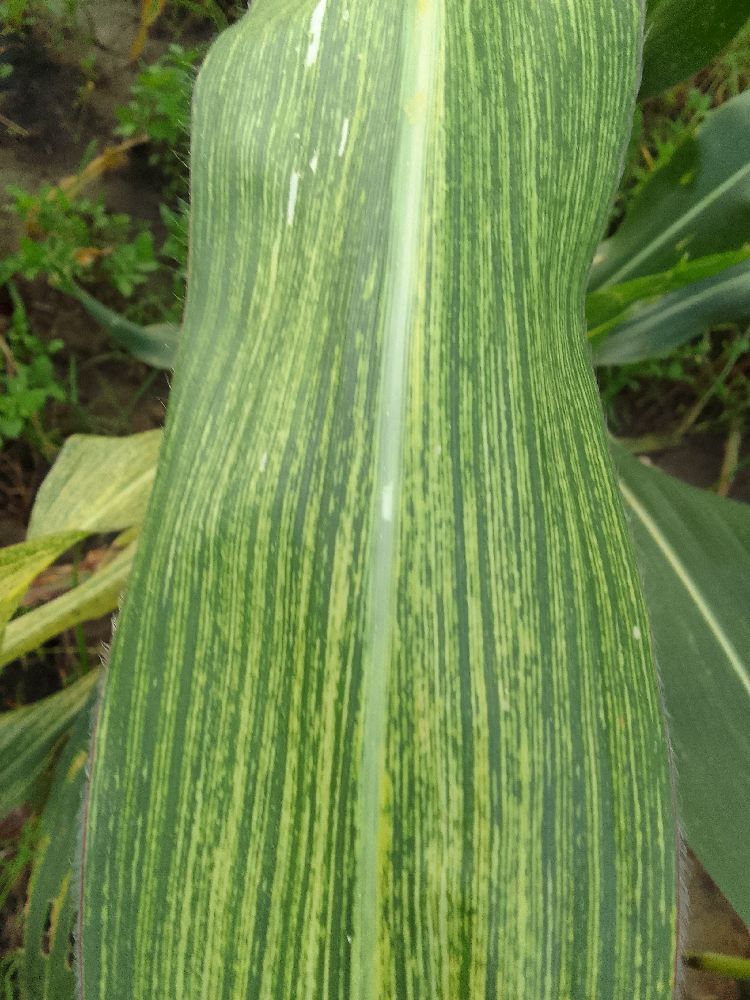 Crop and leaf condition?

maize, maize streak virus
